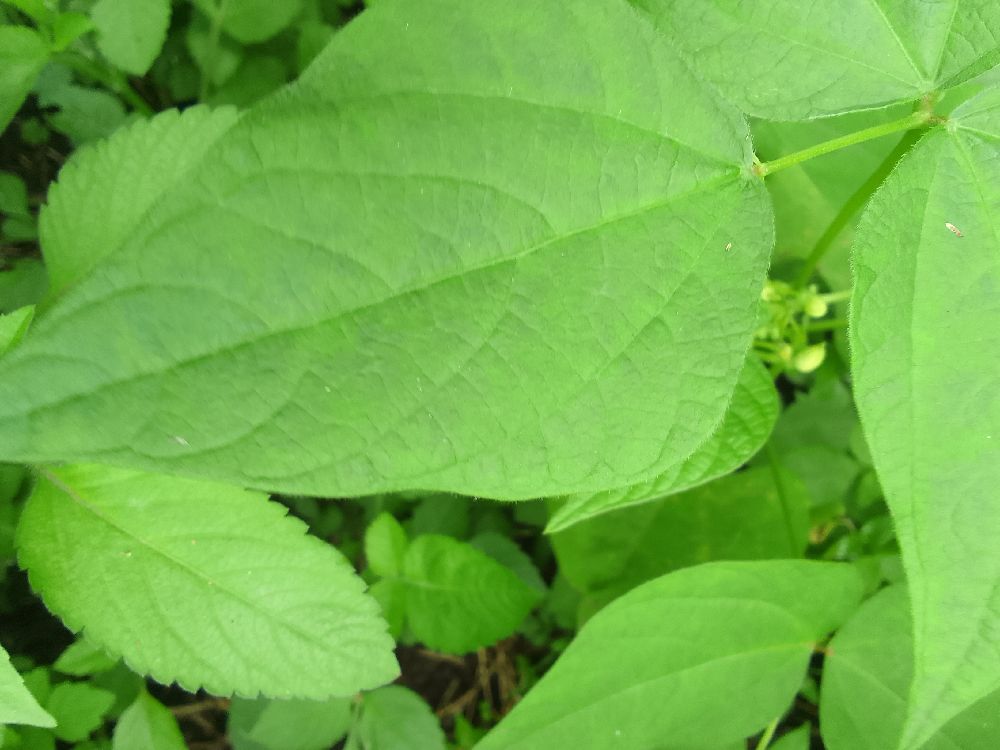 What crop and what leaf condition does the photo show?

common bean, healthy
